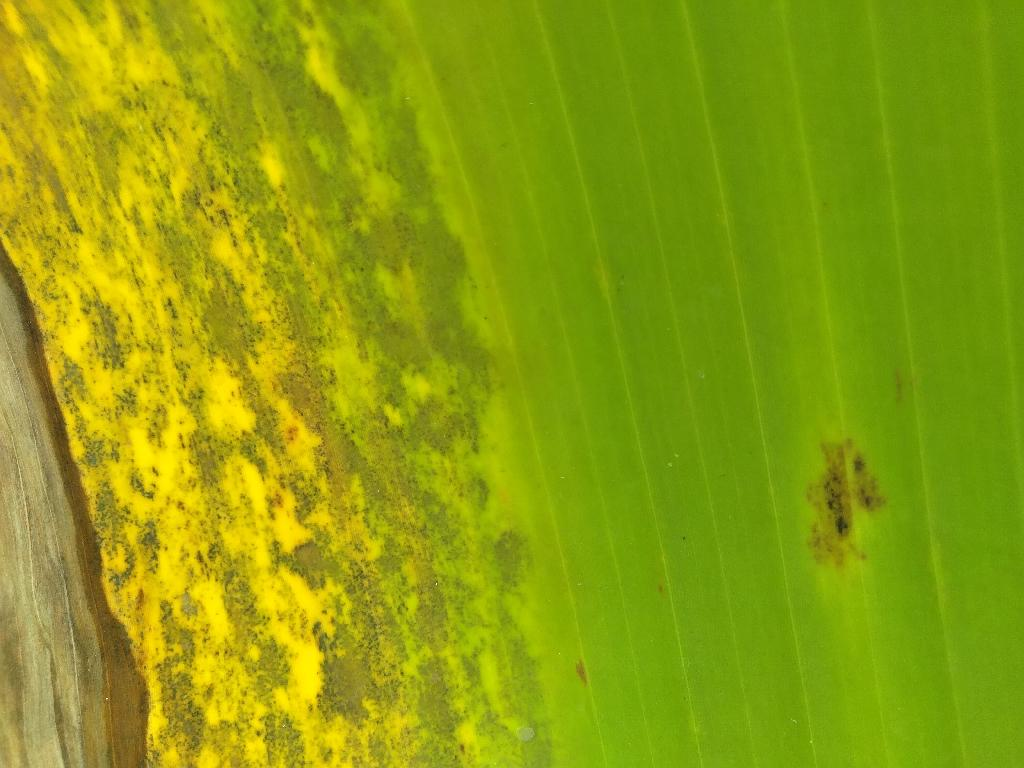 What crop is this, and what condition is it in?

banana, black sigatoka
